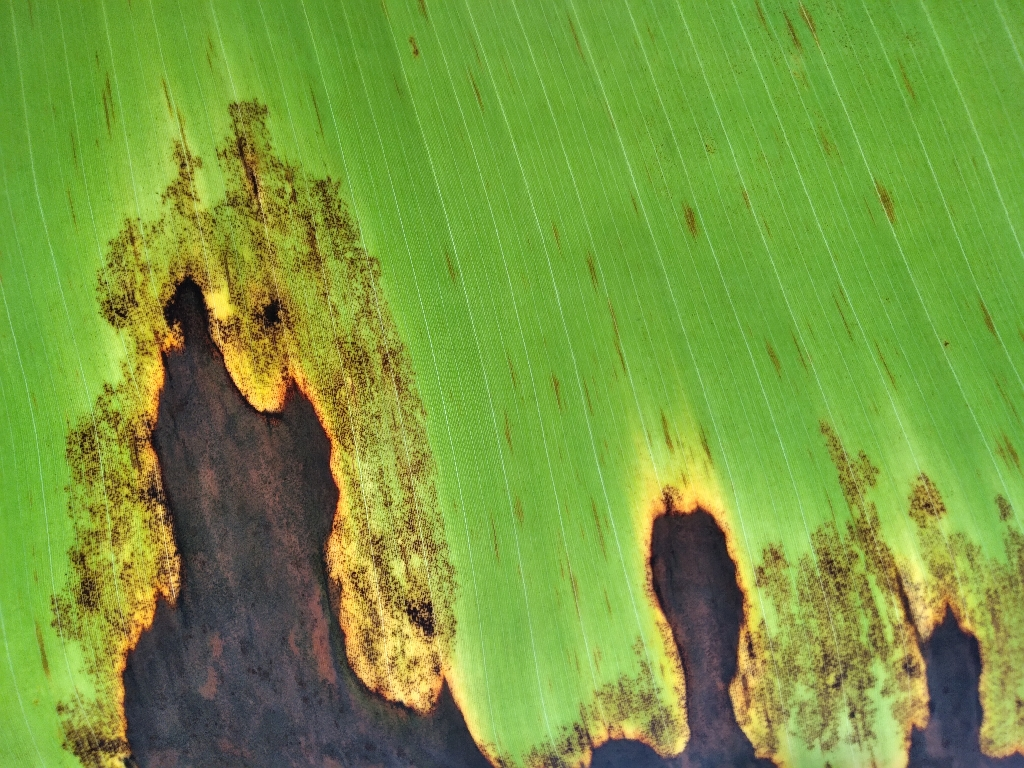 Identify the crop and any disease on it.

banana, black sigatoka
